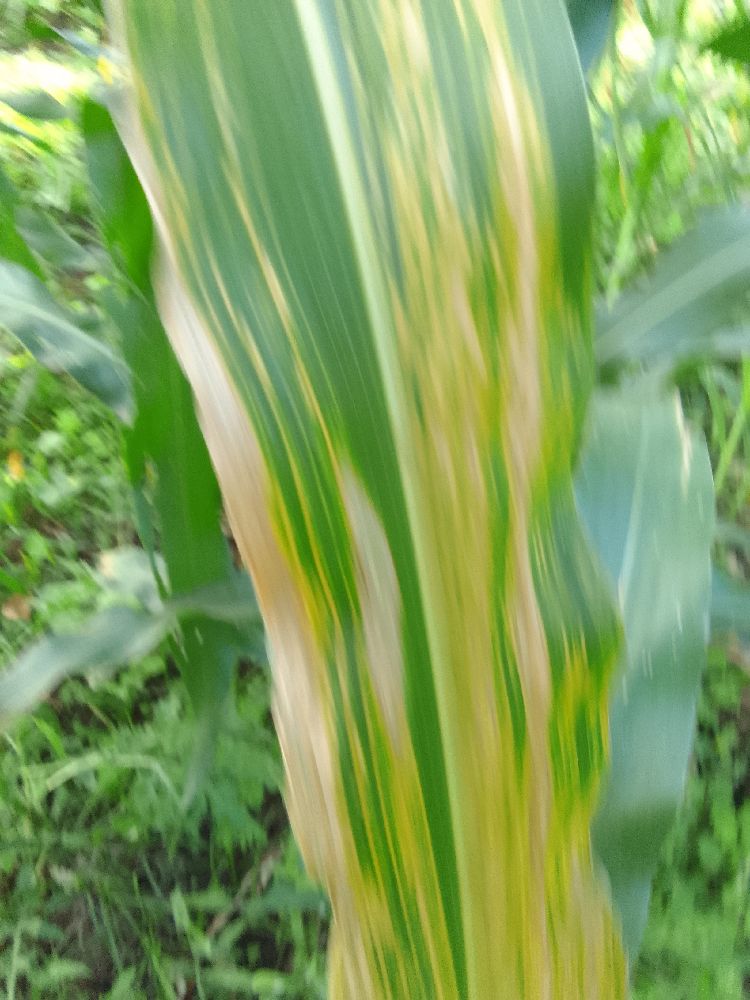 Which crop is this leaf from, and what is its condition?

maize, maize lethal necrosis
